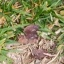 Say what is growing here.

grass
